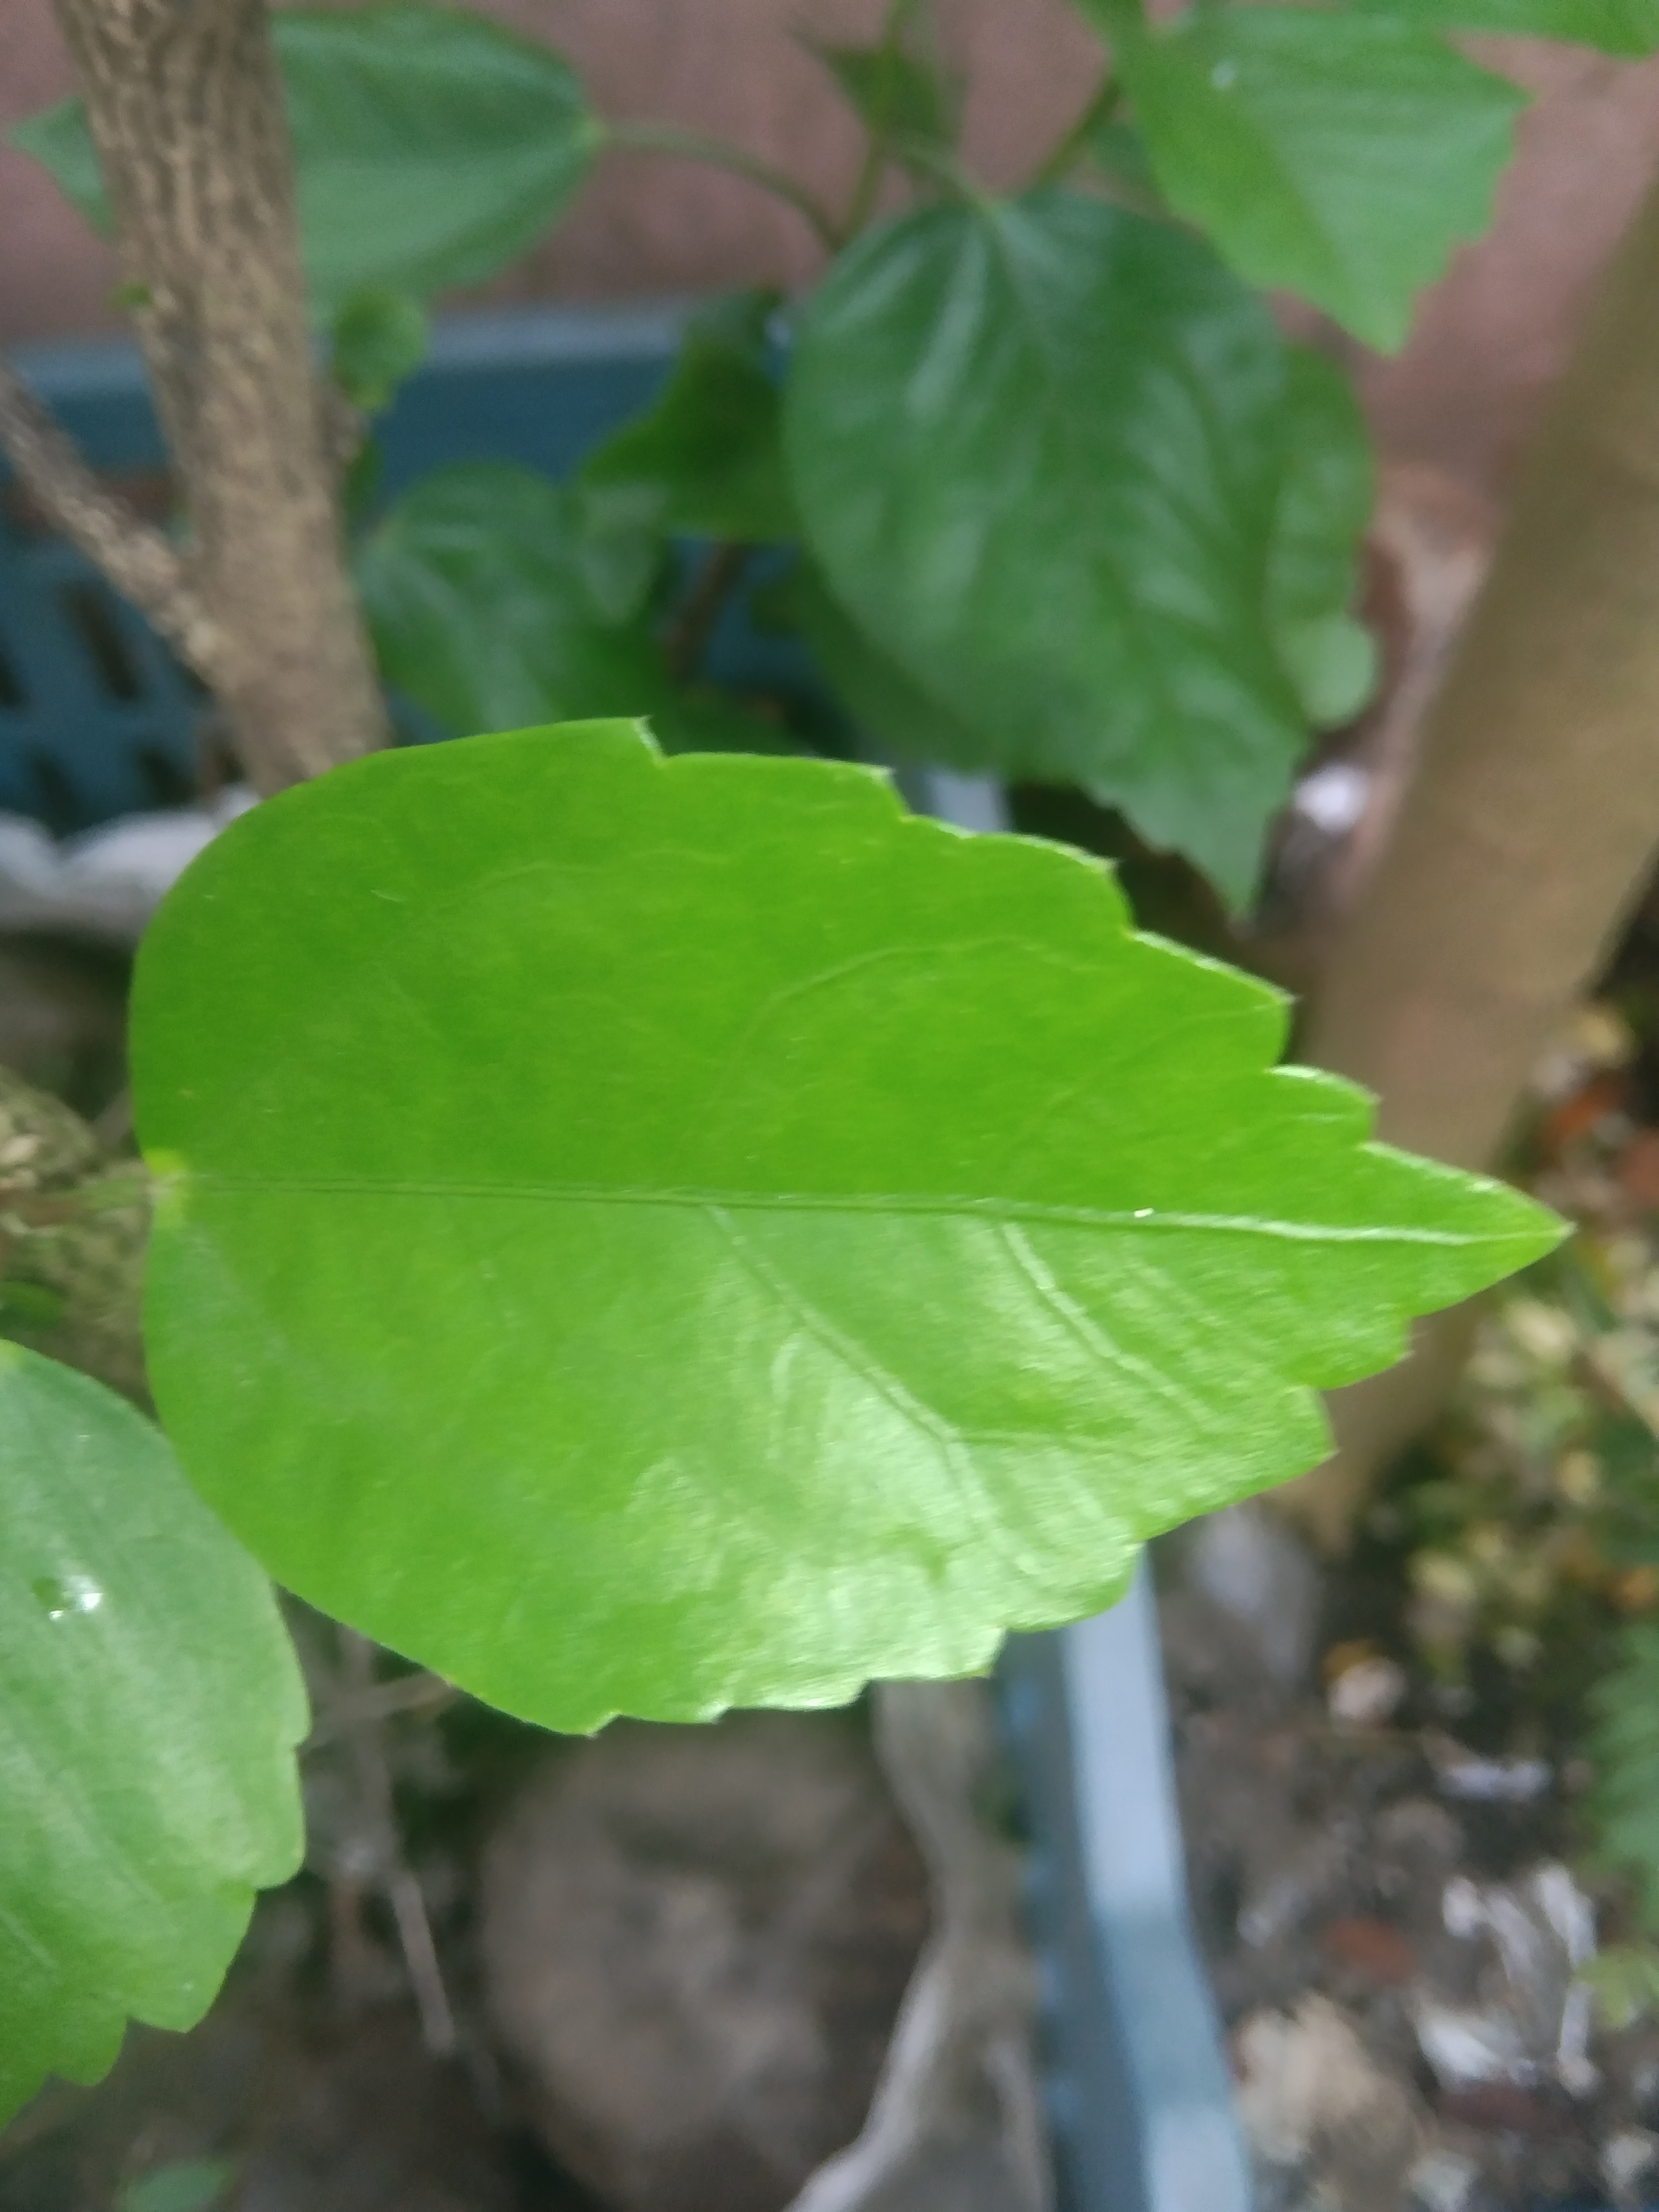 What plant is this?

hibiscus
